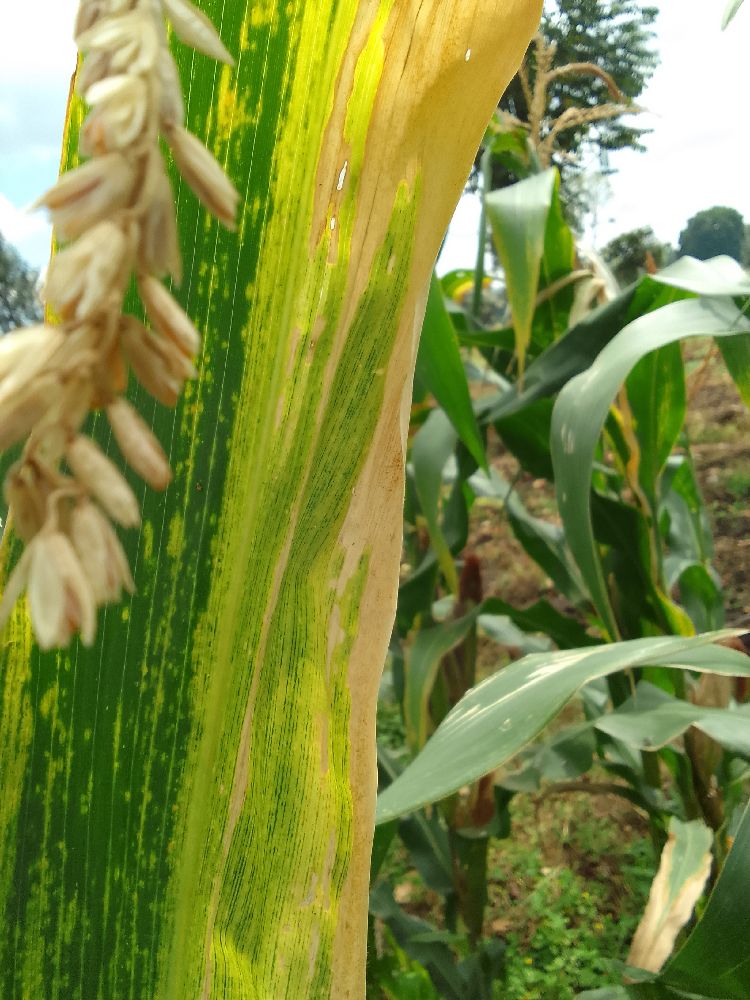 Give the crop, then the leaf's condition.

maize, maize lethal necrosis
